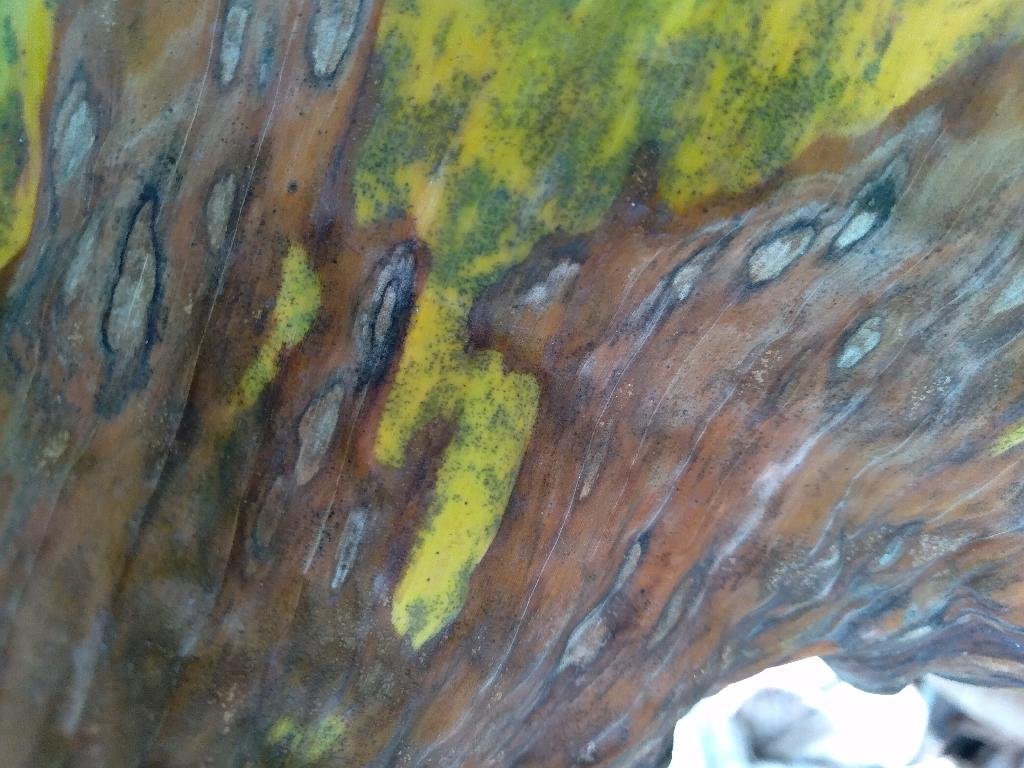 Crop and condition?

banana, black sigatoka
